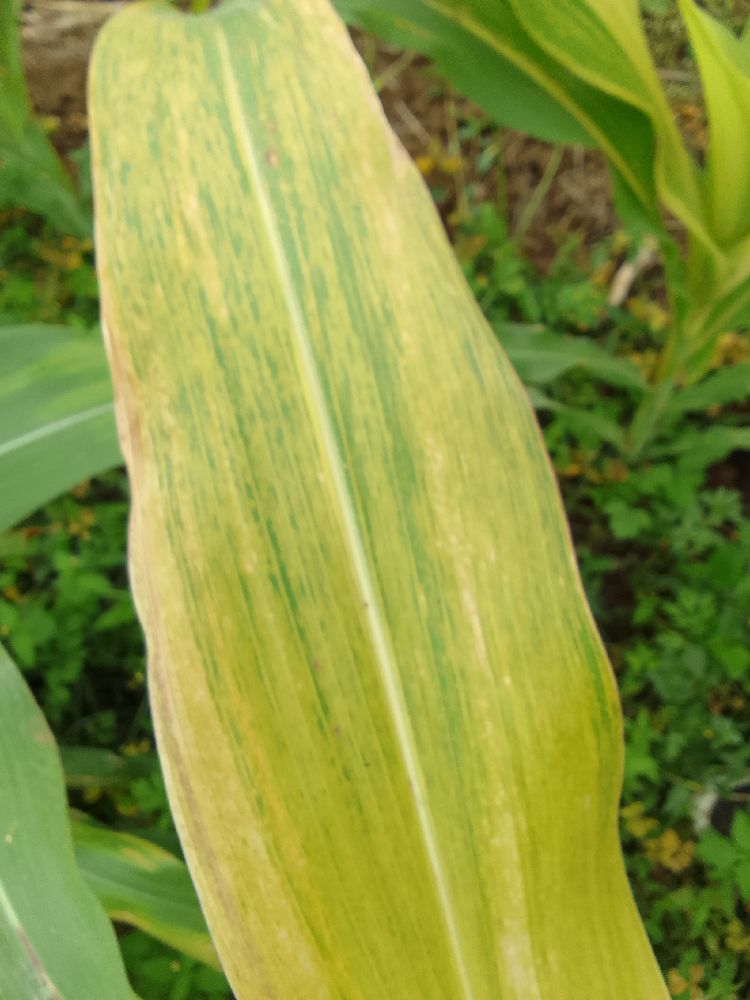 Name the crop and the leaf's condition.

maize, maize lethal necrosis
